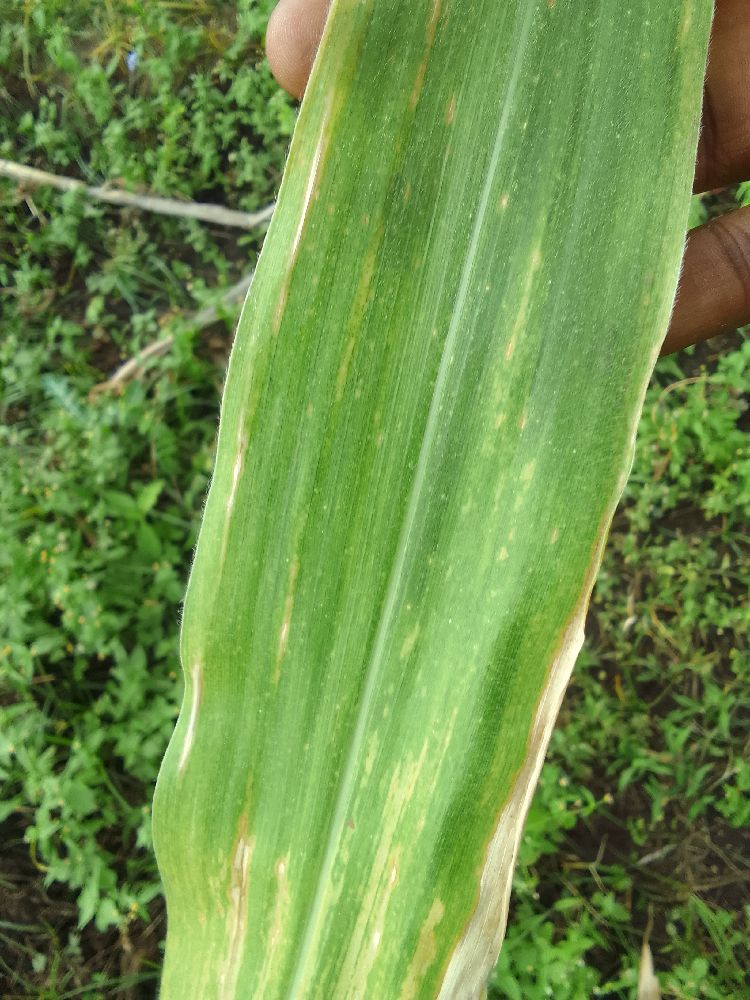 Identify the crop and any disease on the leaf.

maize, maize lethal necrosis
